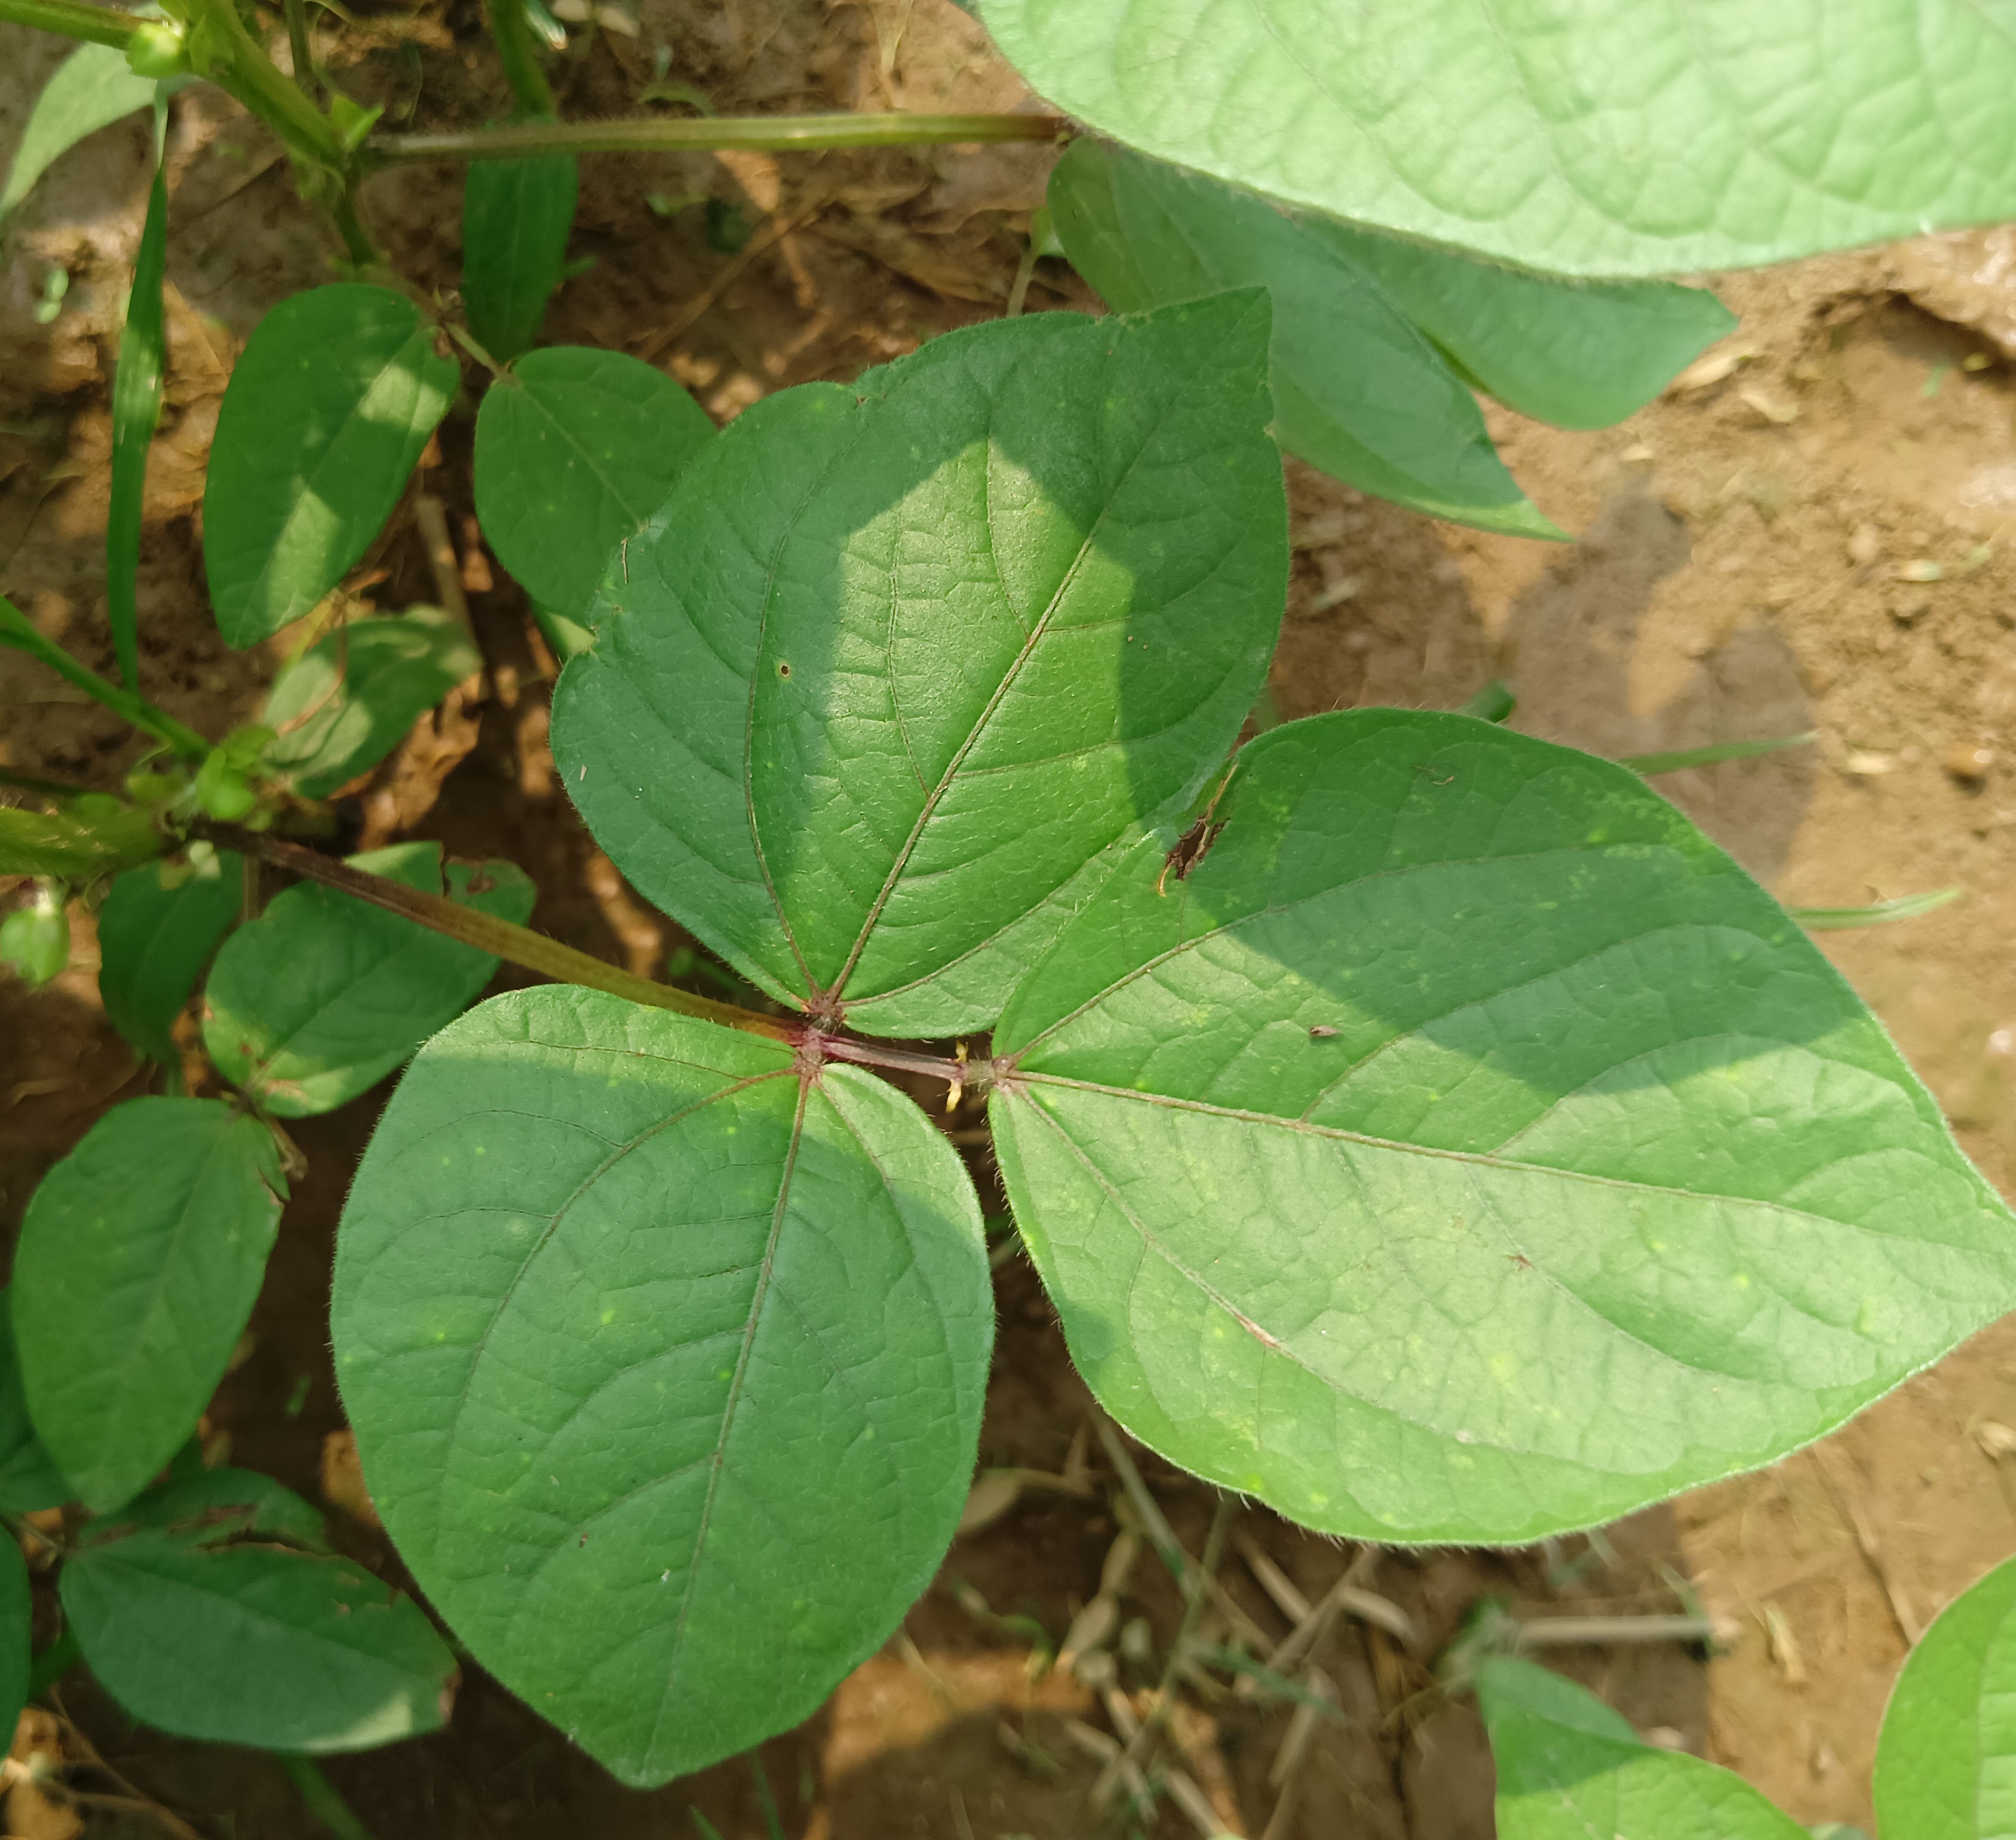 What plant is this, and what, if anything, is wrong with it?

mungbean, healthy
